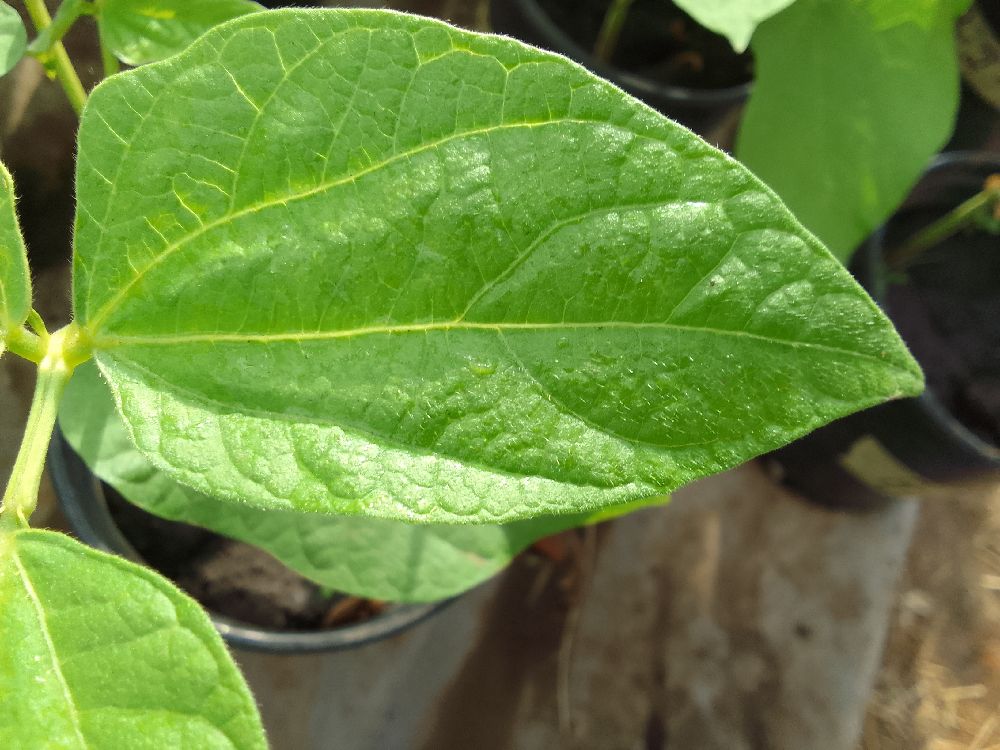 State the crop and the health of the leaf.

common bean, healthy
